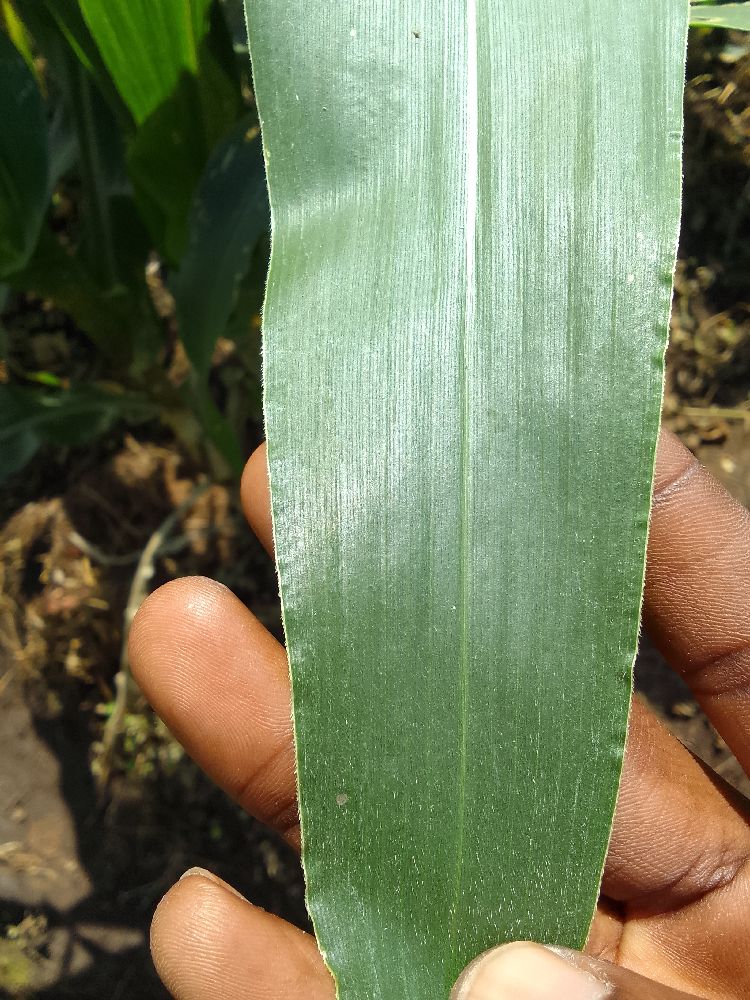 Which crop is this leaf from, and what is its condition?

maize, healthy
